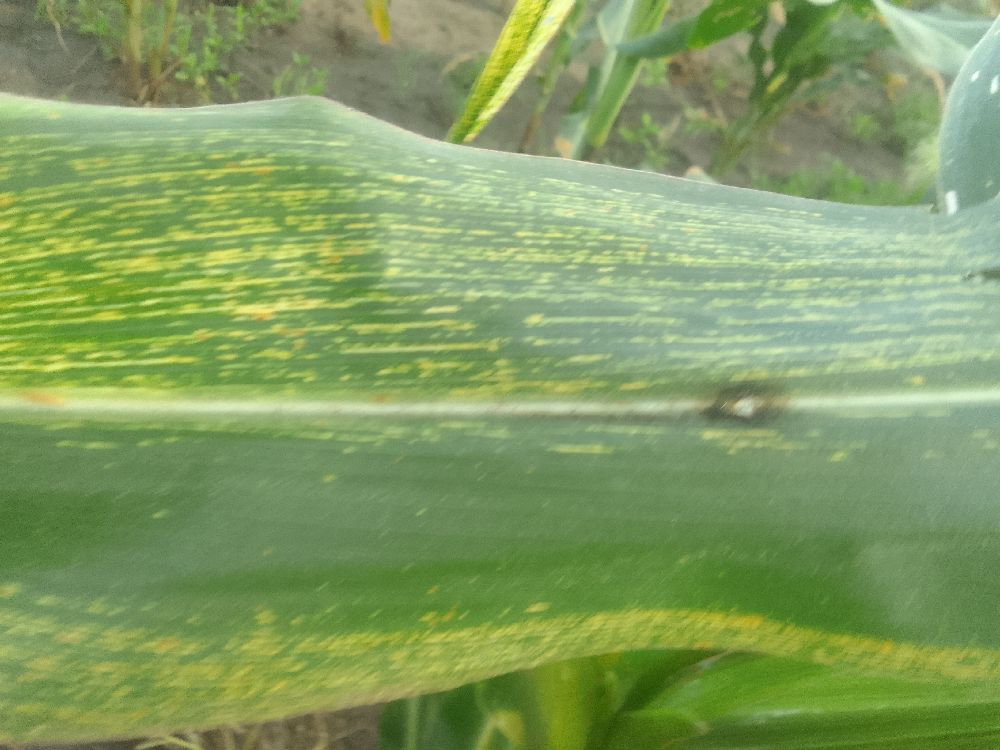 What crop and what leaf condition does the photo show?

maize, maize streak virus
